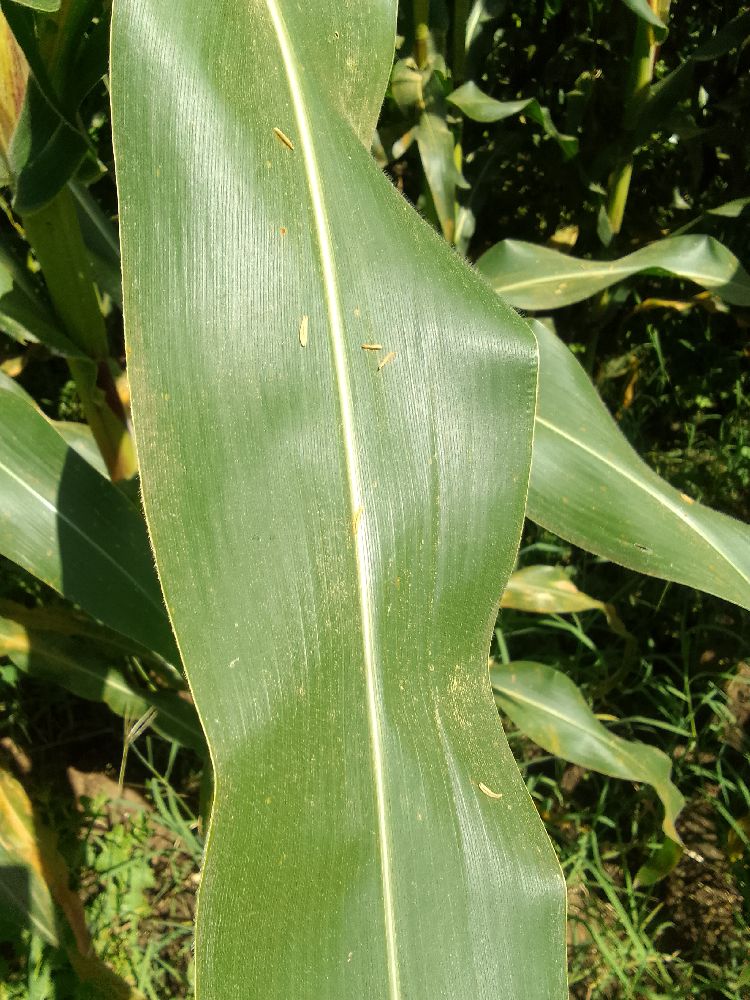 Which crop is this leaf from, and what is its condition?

maize, healthy
